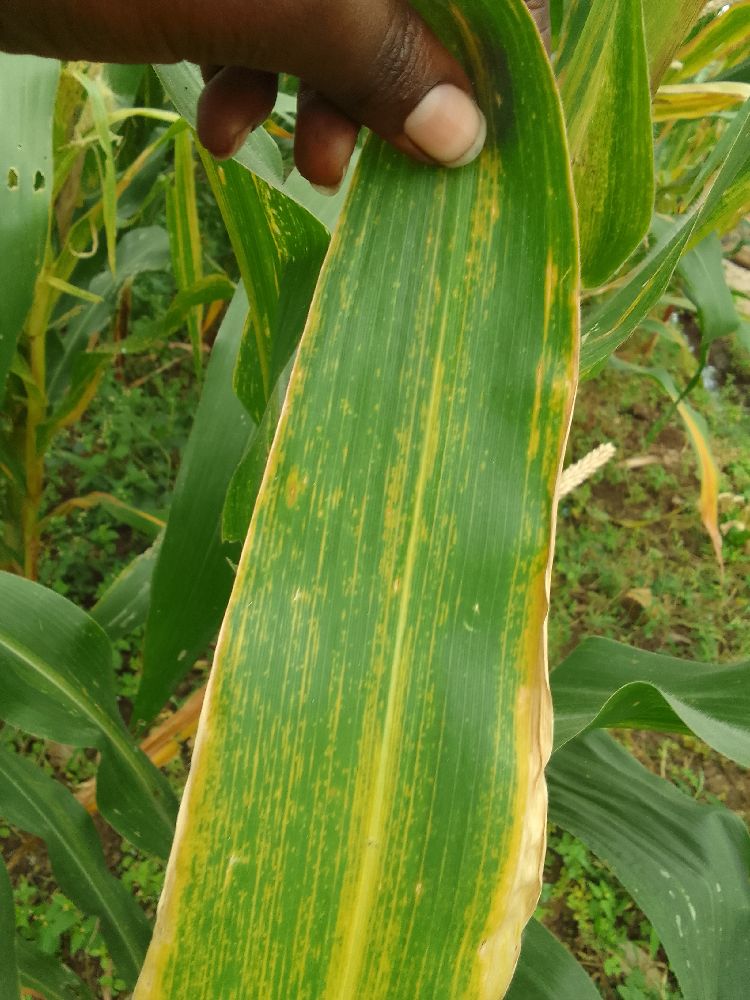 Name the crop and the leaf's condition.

maize, maize lethal necrosis
